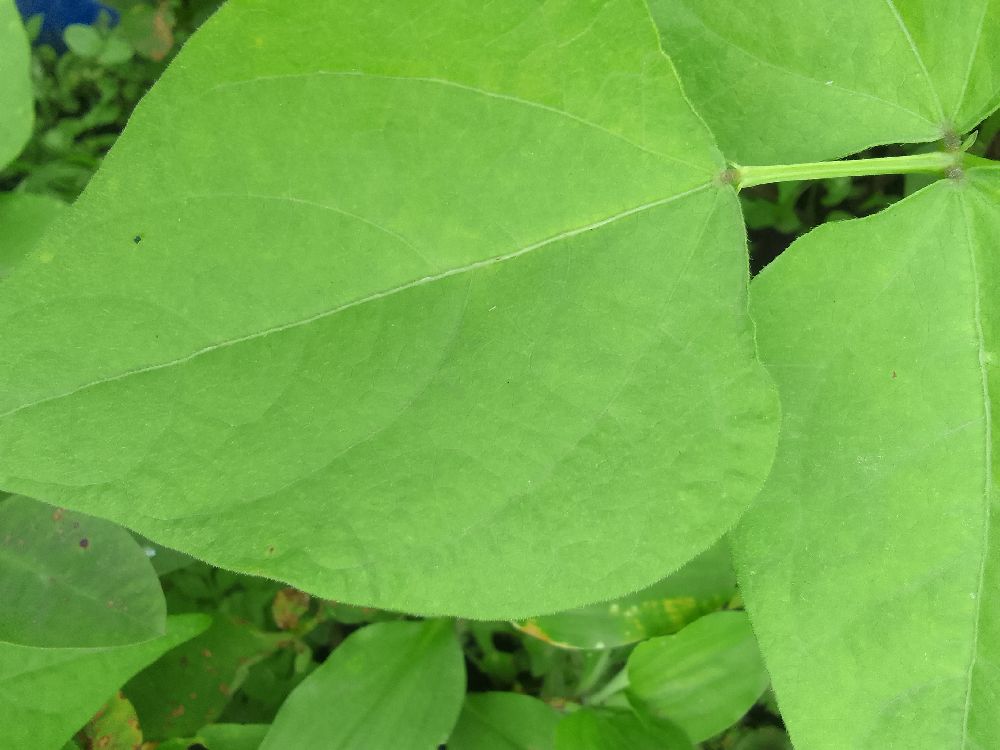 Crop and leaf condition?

common bean, healthy
